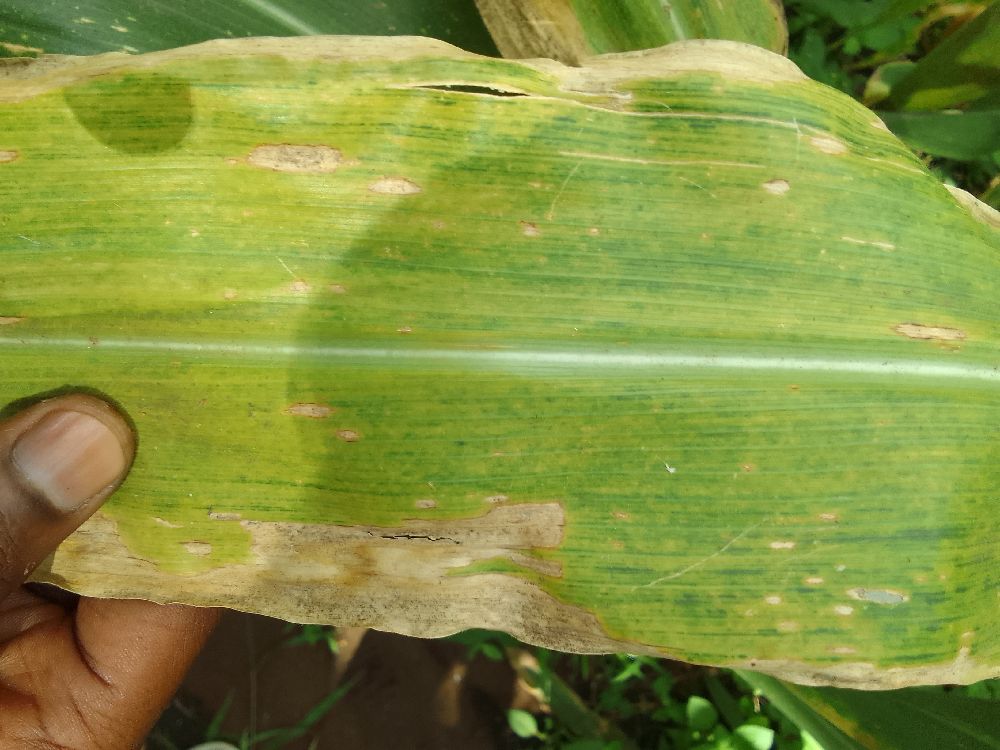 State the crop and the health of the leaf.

maize, maize lethal necrosis
